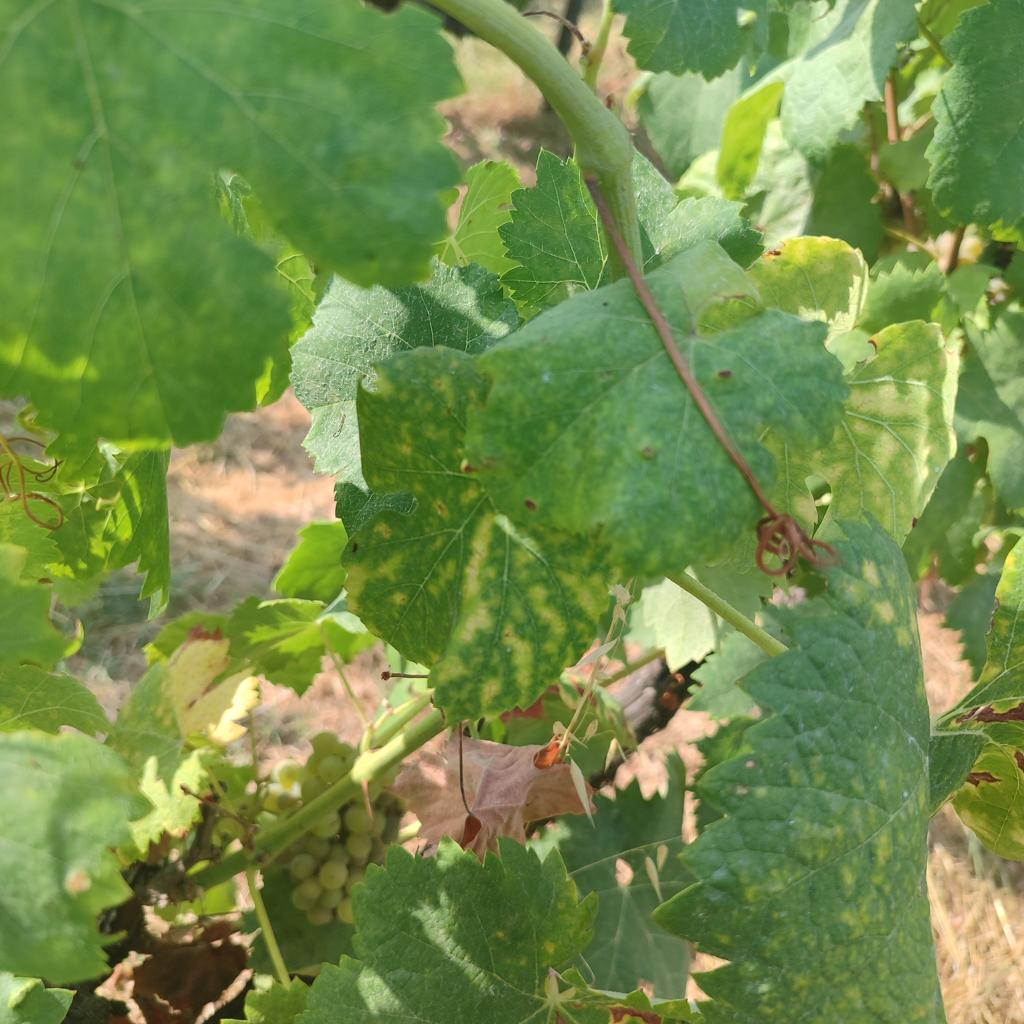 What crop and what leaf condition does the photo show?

grapevine, esca complex
